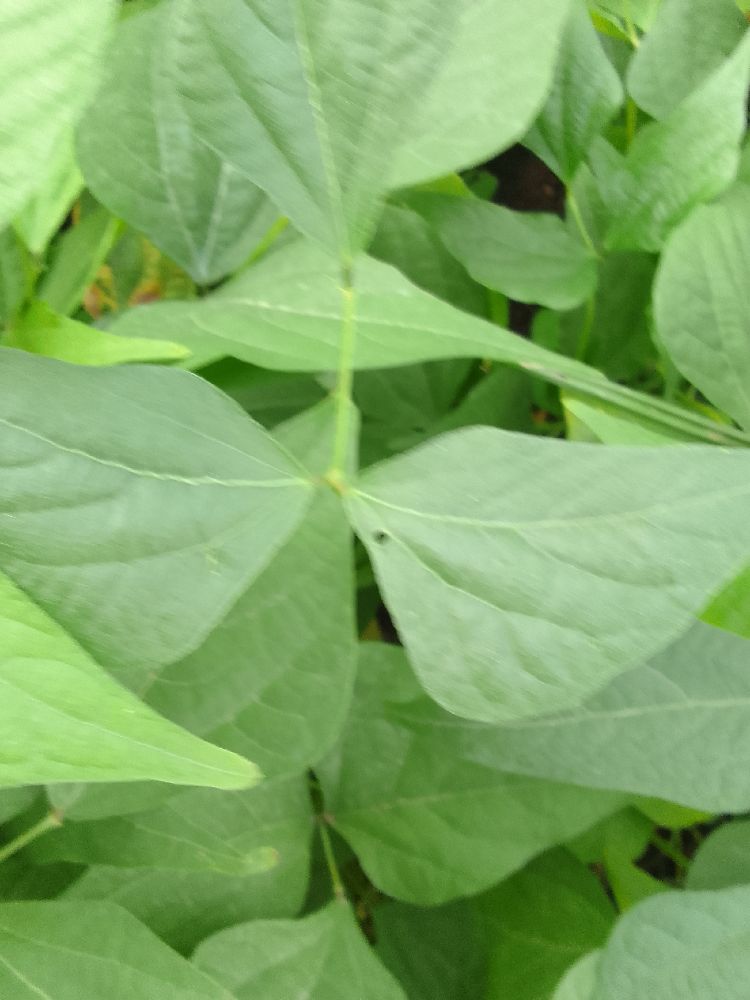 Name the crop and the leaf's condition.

common bean, healthy
